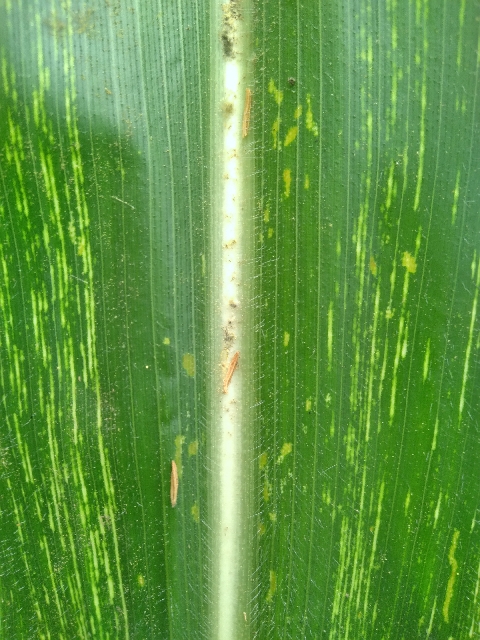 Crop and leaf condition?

maize, maize streak virus
